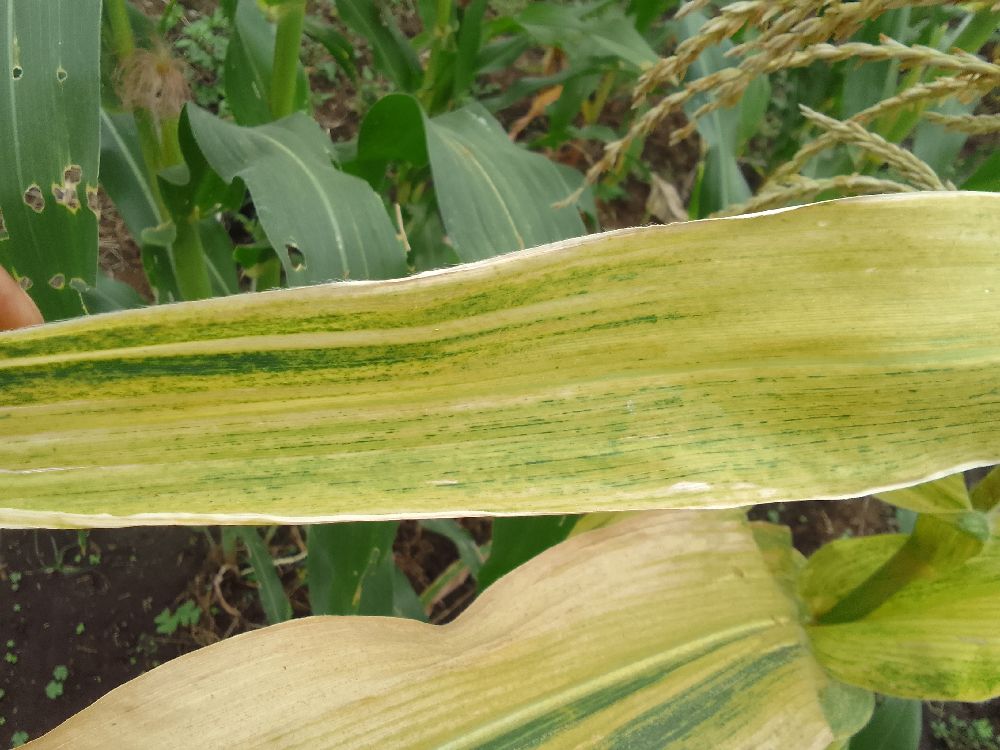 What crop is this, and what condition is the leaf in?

maize, maize lethal necrosis
